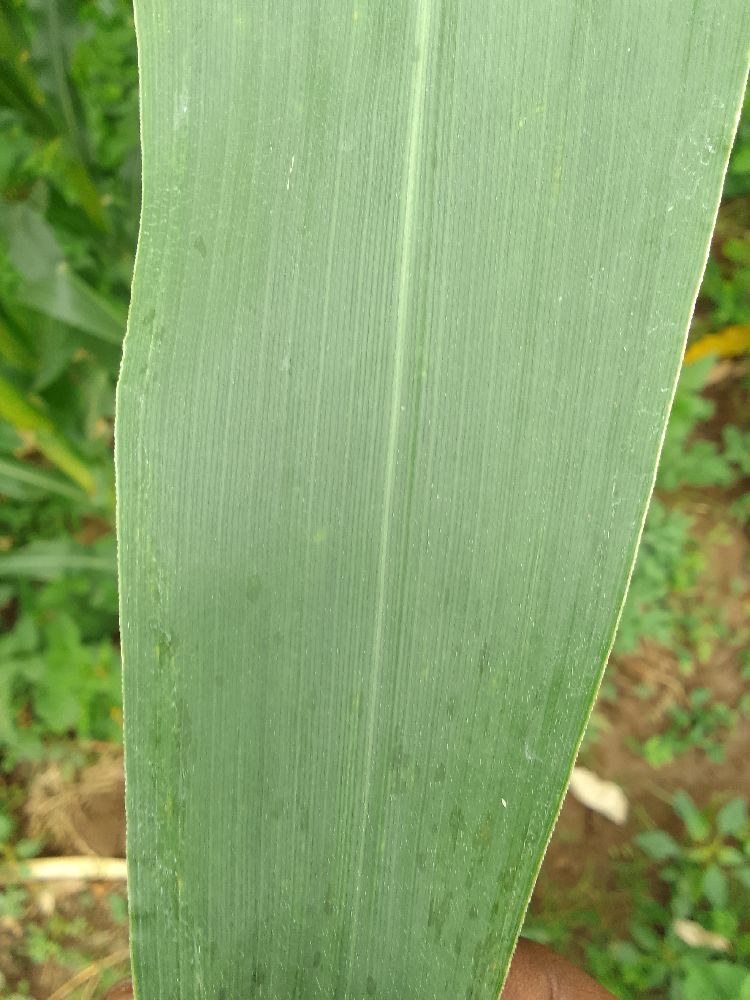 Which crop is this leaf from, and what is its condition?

maize, healthy
